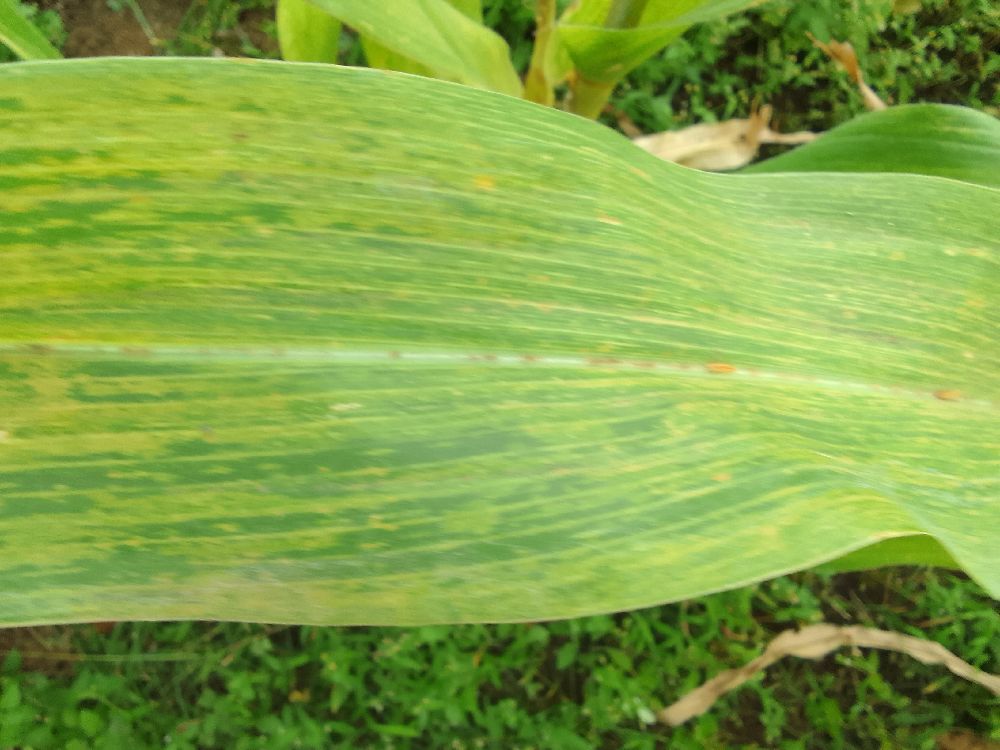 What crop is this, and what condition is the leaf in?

maize, maize lethal necrosis
